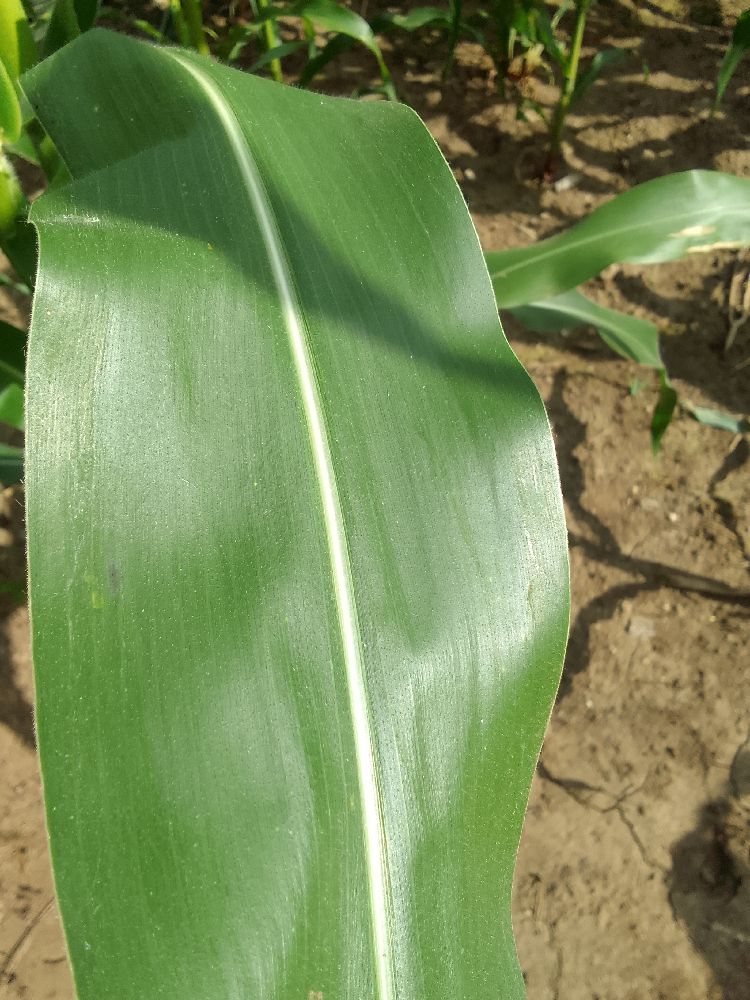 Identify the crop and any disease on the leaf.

maize, healthy
